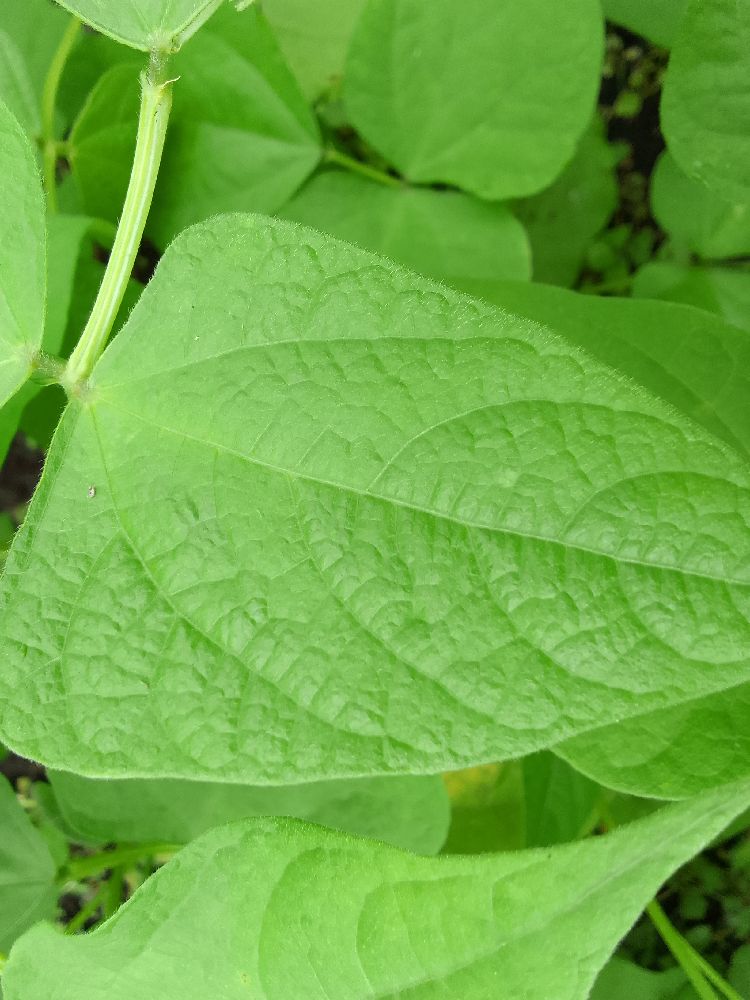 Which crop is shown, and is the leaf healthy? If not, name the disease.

common bean, healthy
